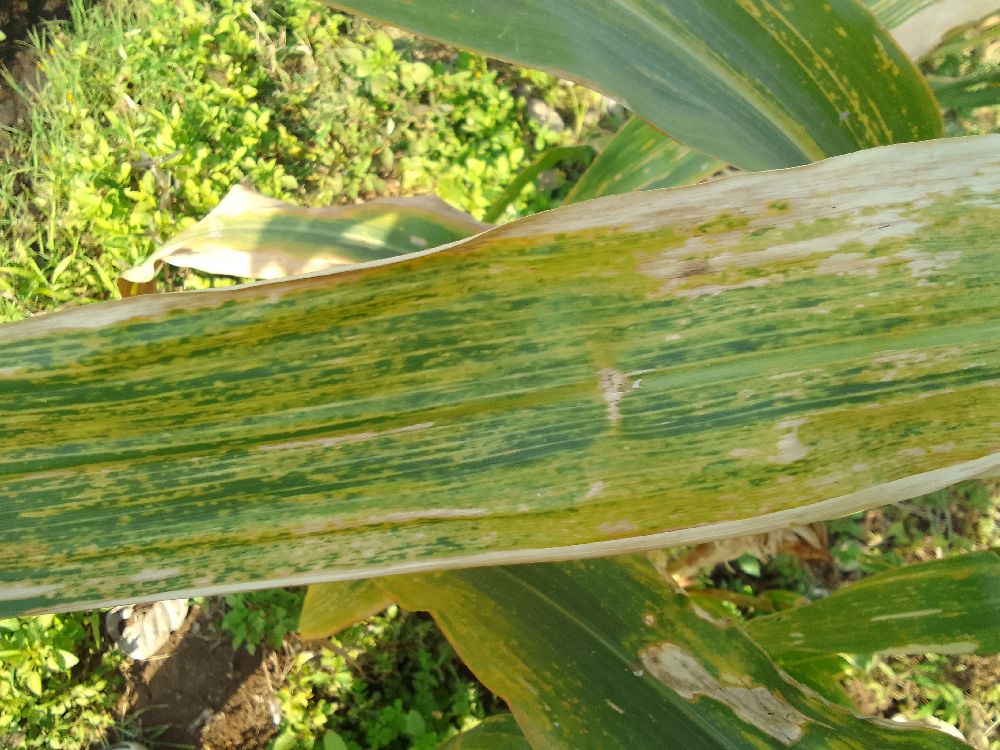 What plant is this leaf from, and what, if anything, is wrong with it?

maize, maize lethal necrosis
